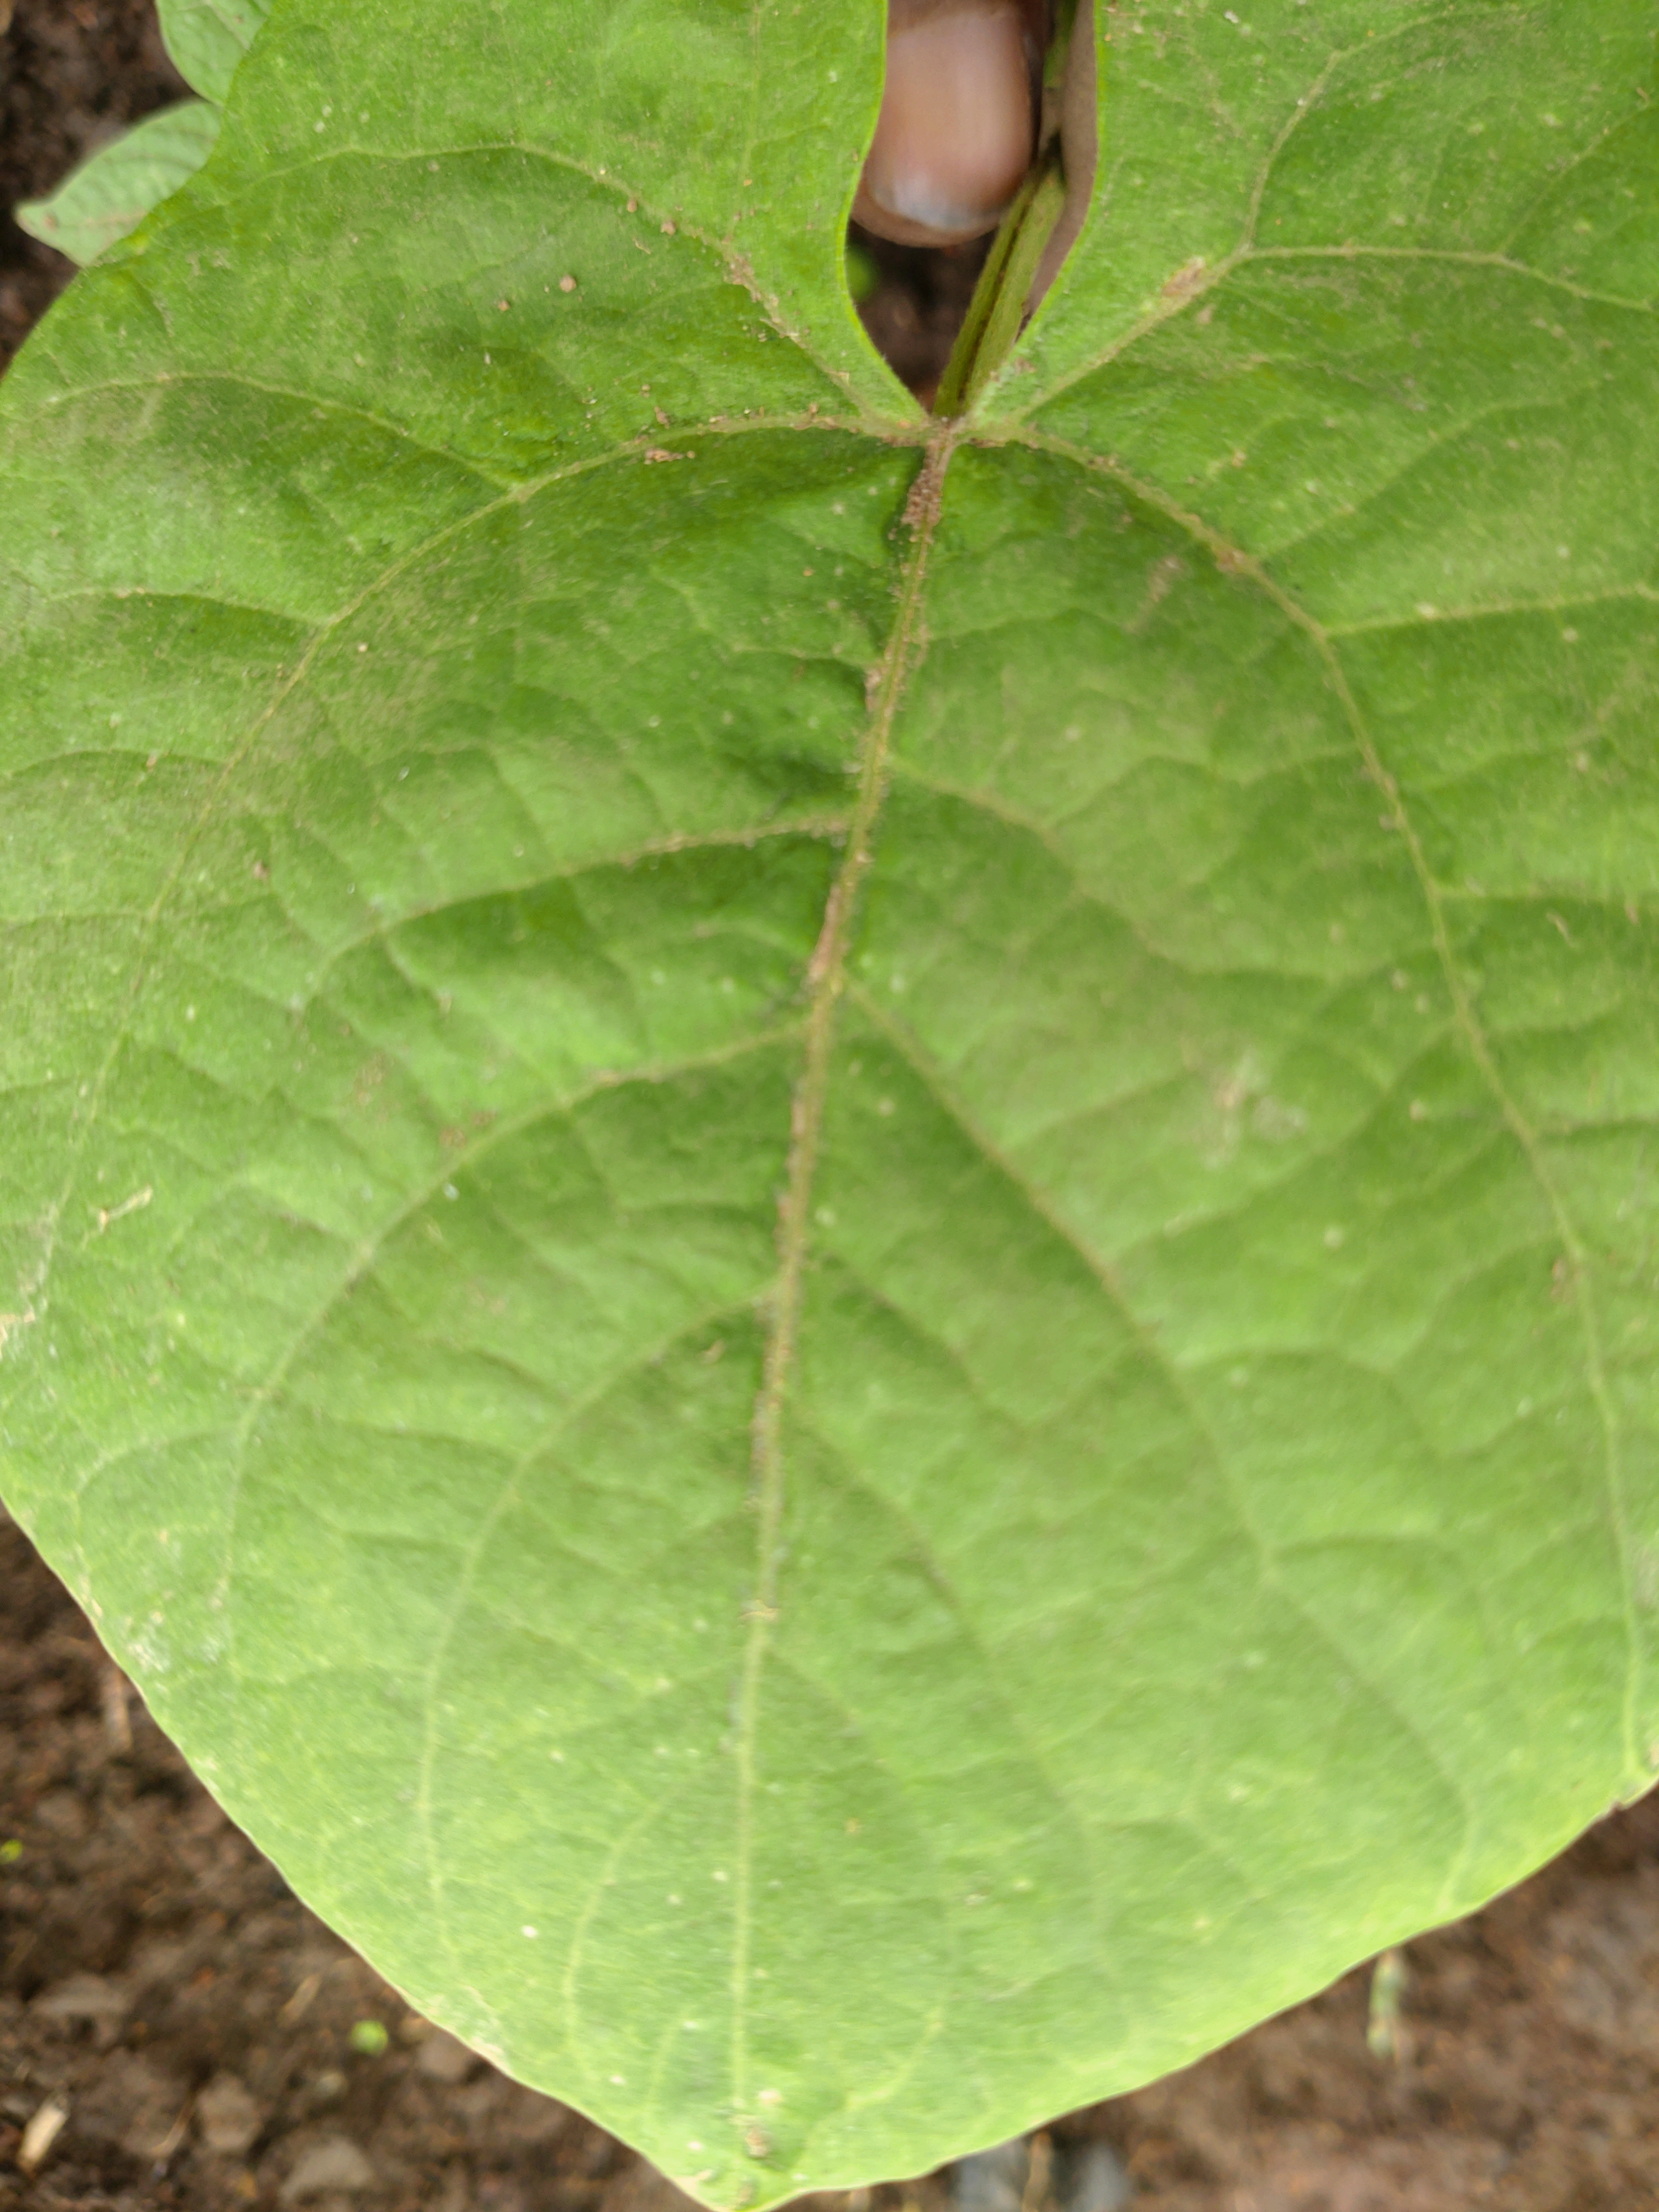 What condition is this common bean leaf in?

healthy
